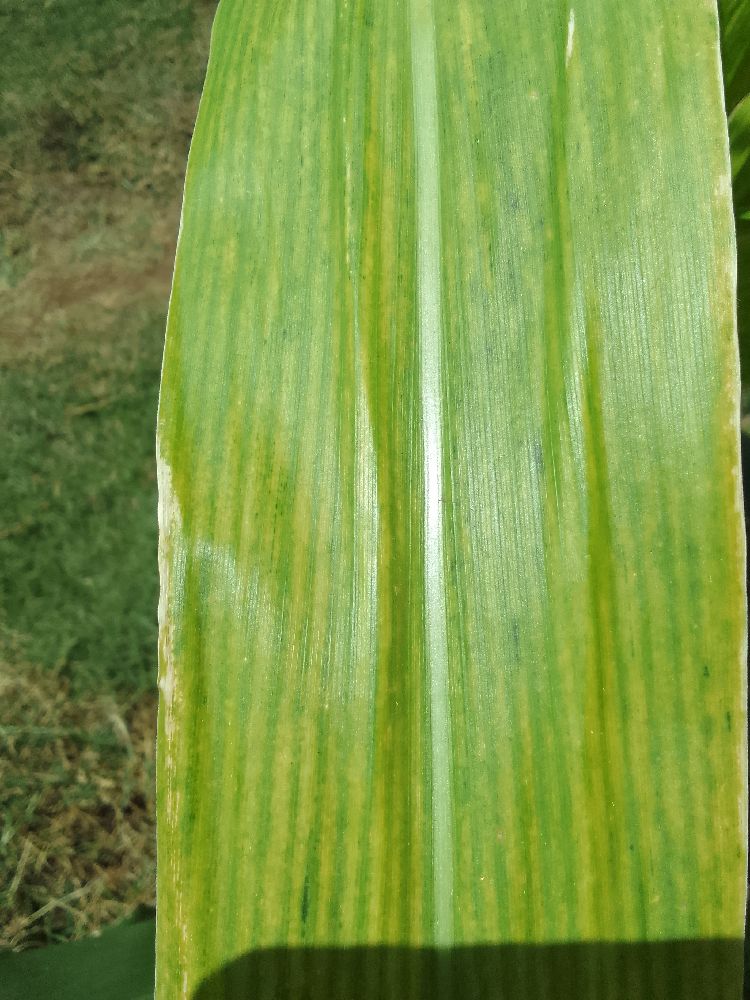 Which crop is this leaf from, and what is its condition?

maize, maize lethal necrosis
